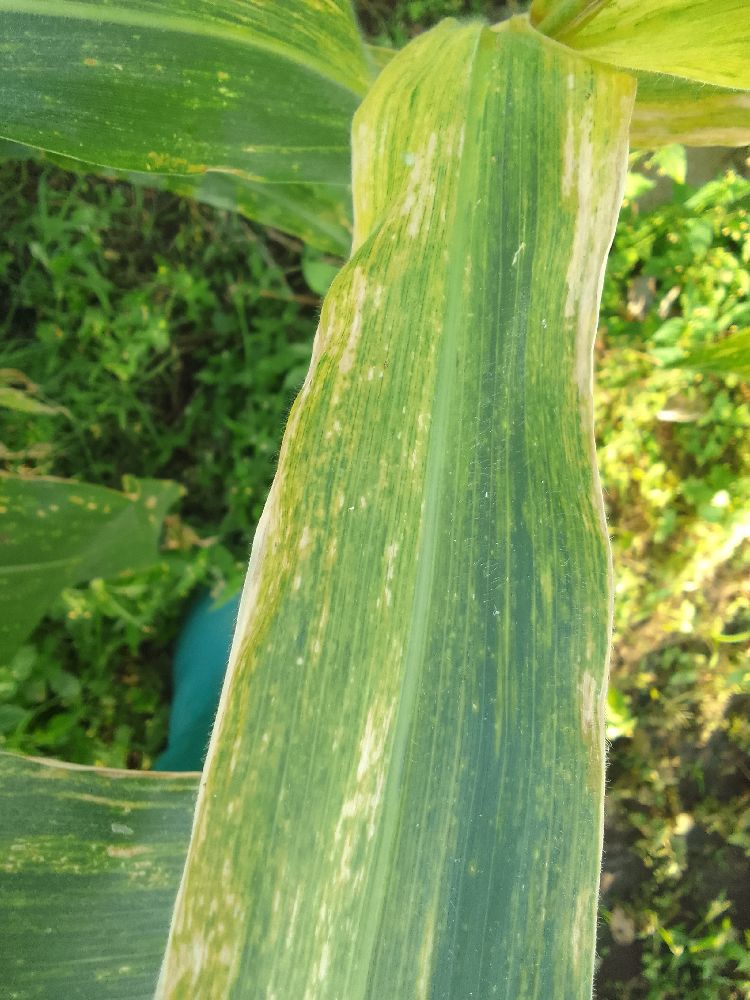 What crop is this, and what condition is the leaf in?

maize, maize lethal necrosis
